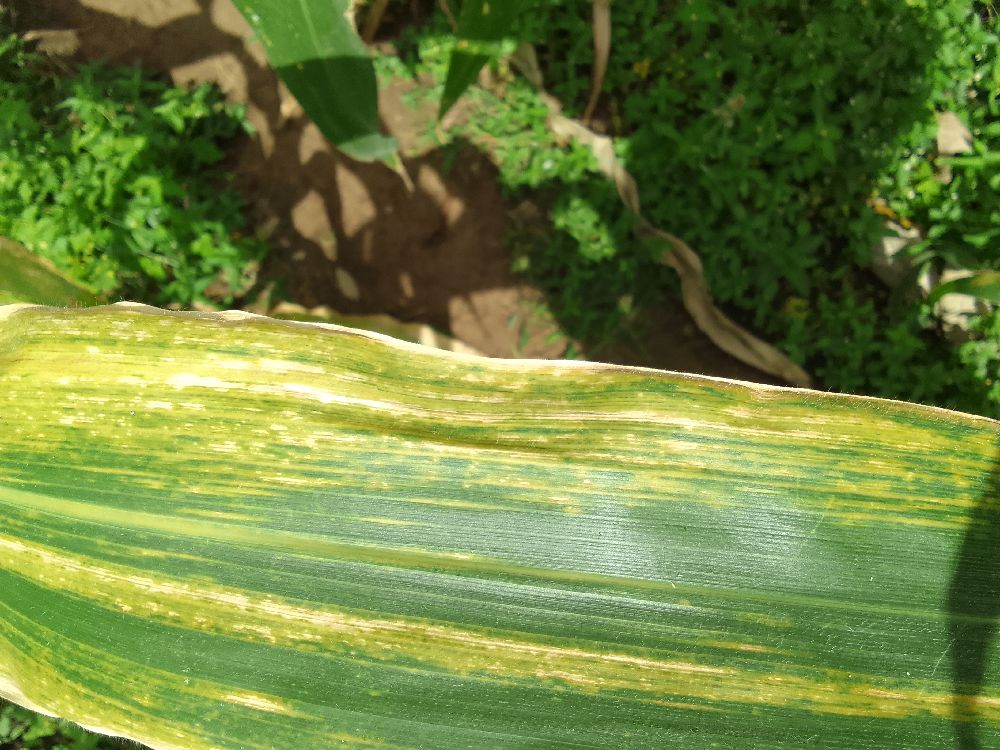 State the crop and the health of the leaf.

maize, maize lethal necrosis
